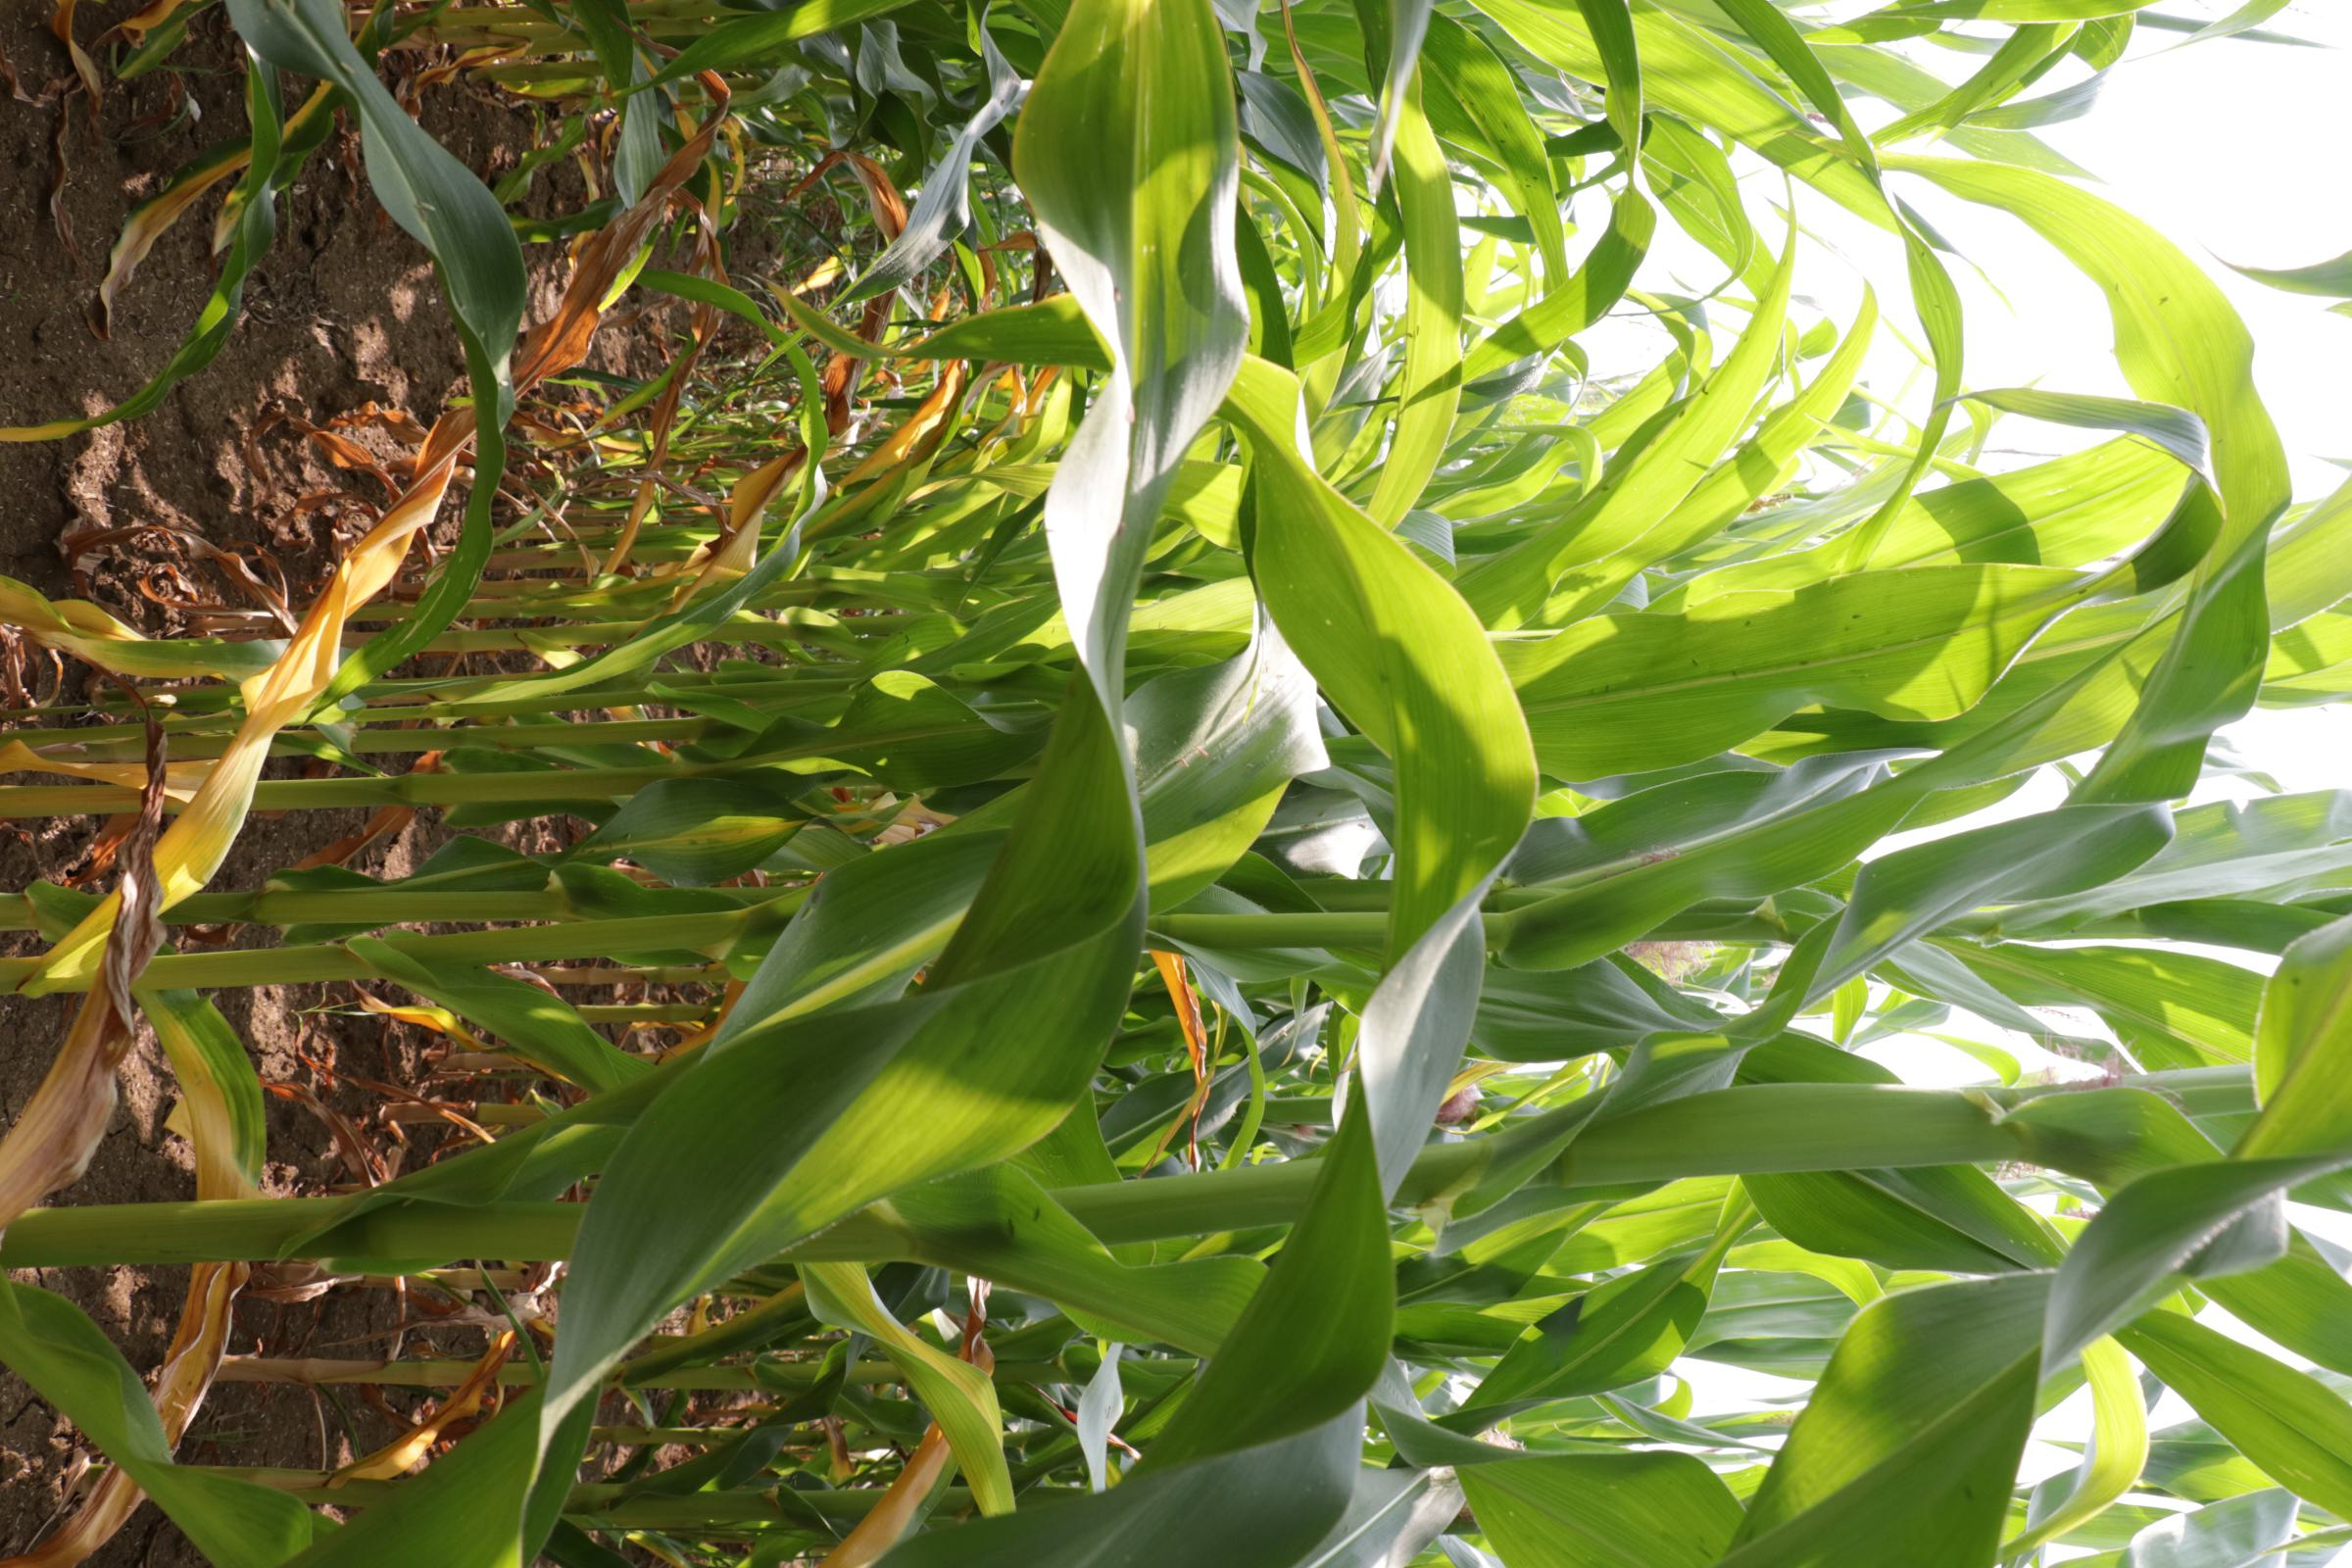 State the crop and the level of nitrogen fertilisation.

maize, no added nitrogen
